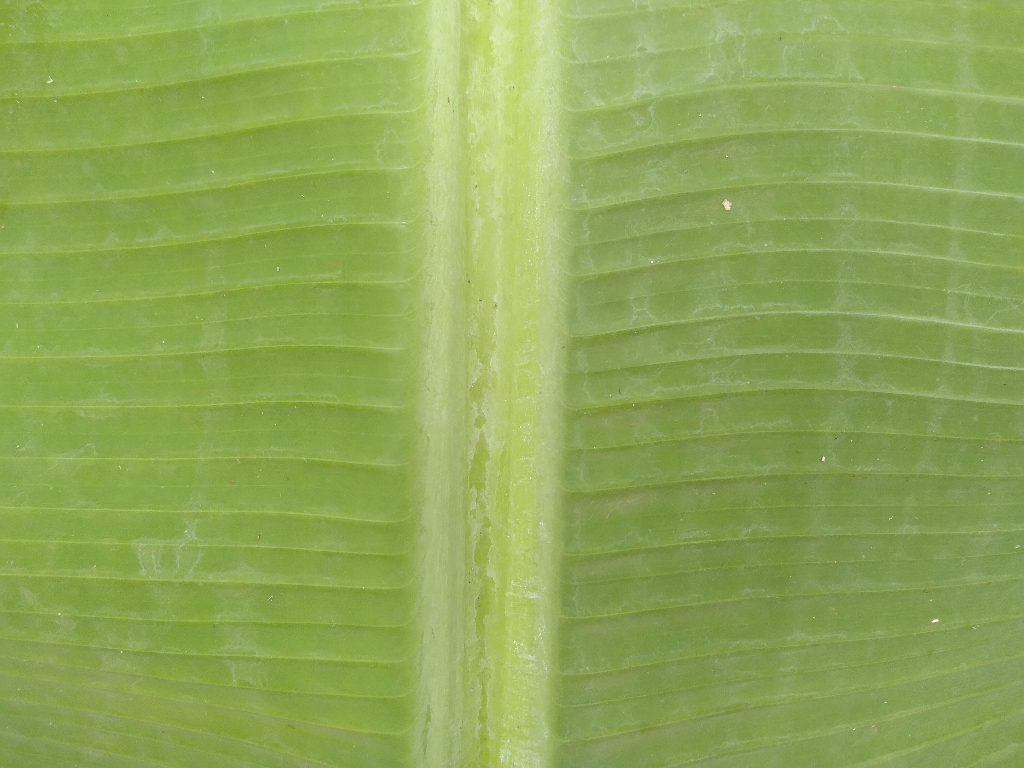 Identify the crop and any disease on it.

banana, healthy
